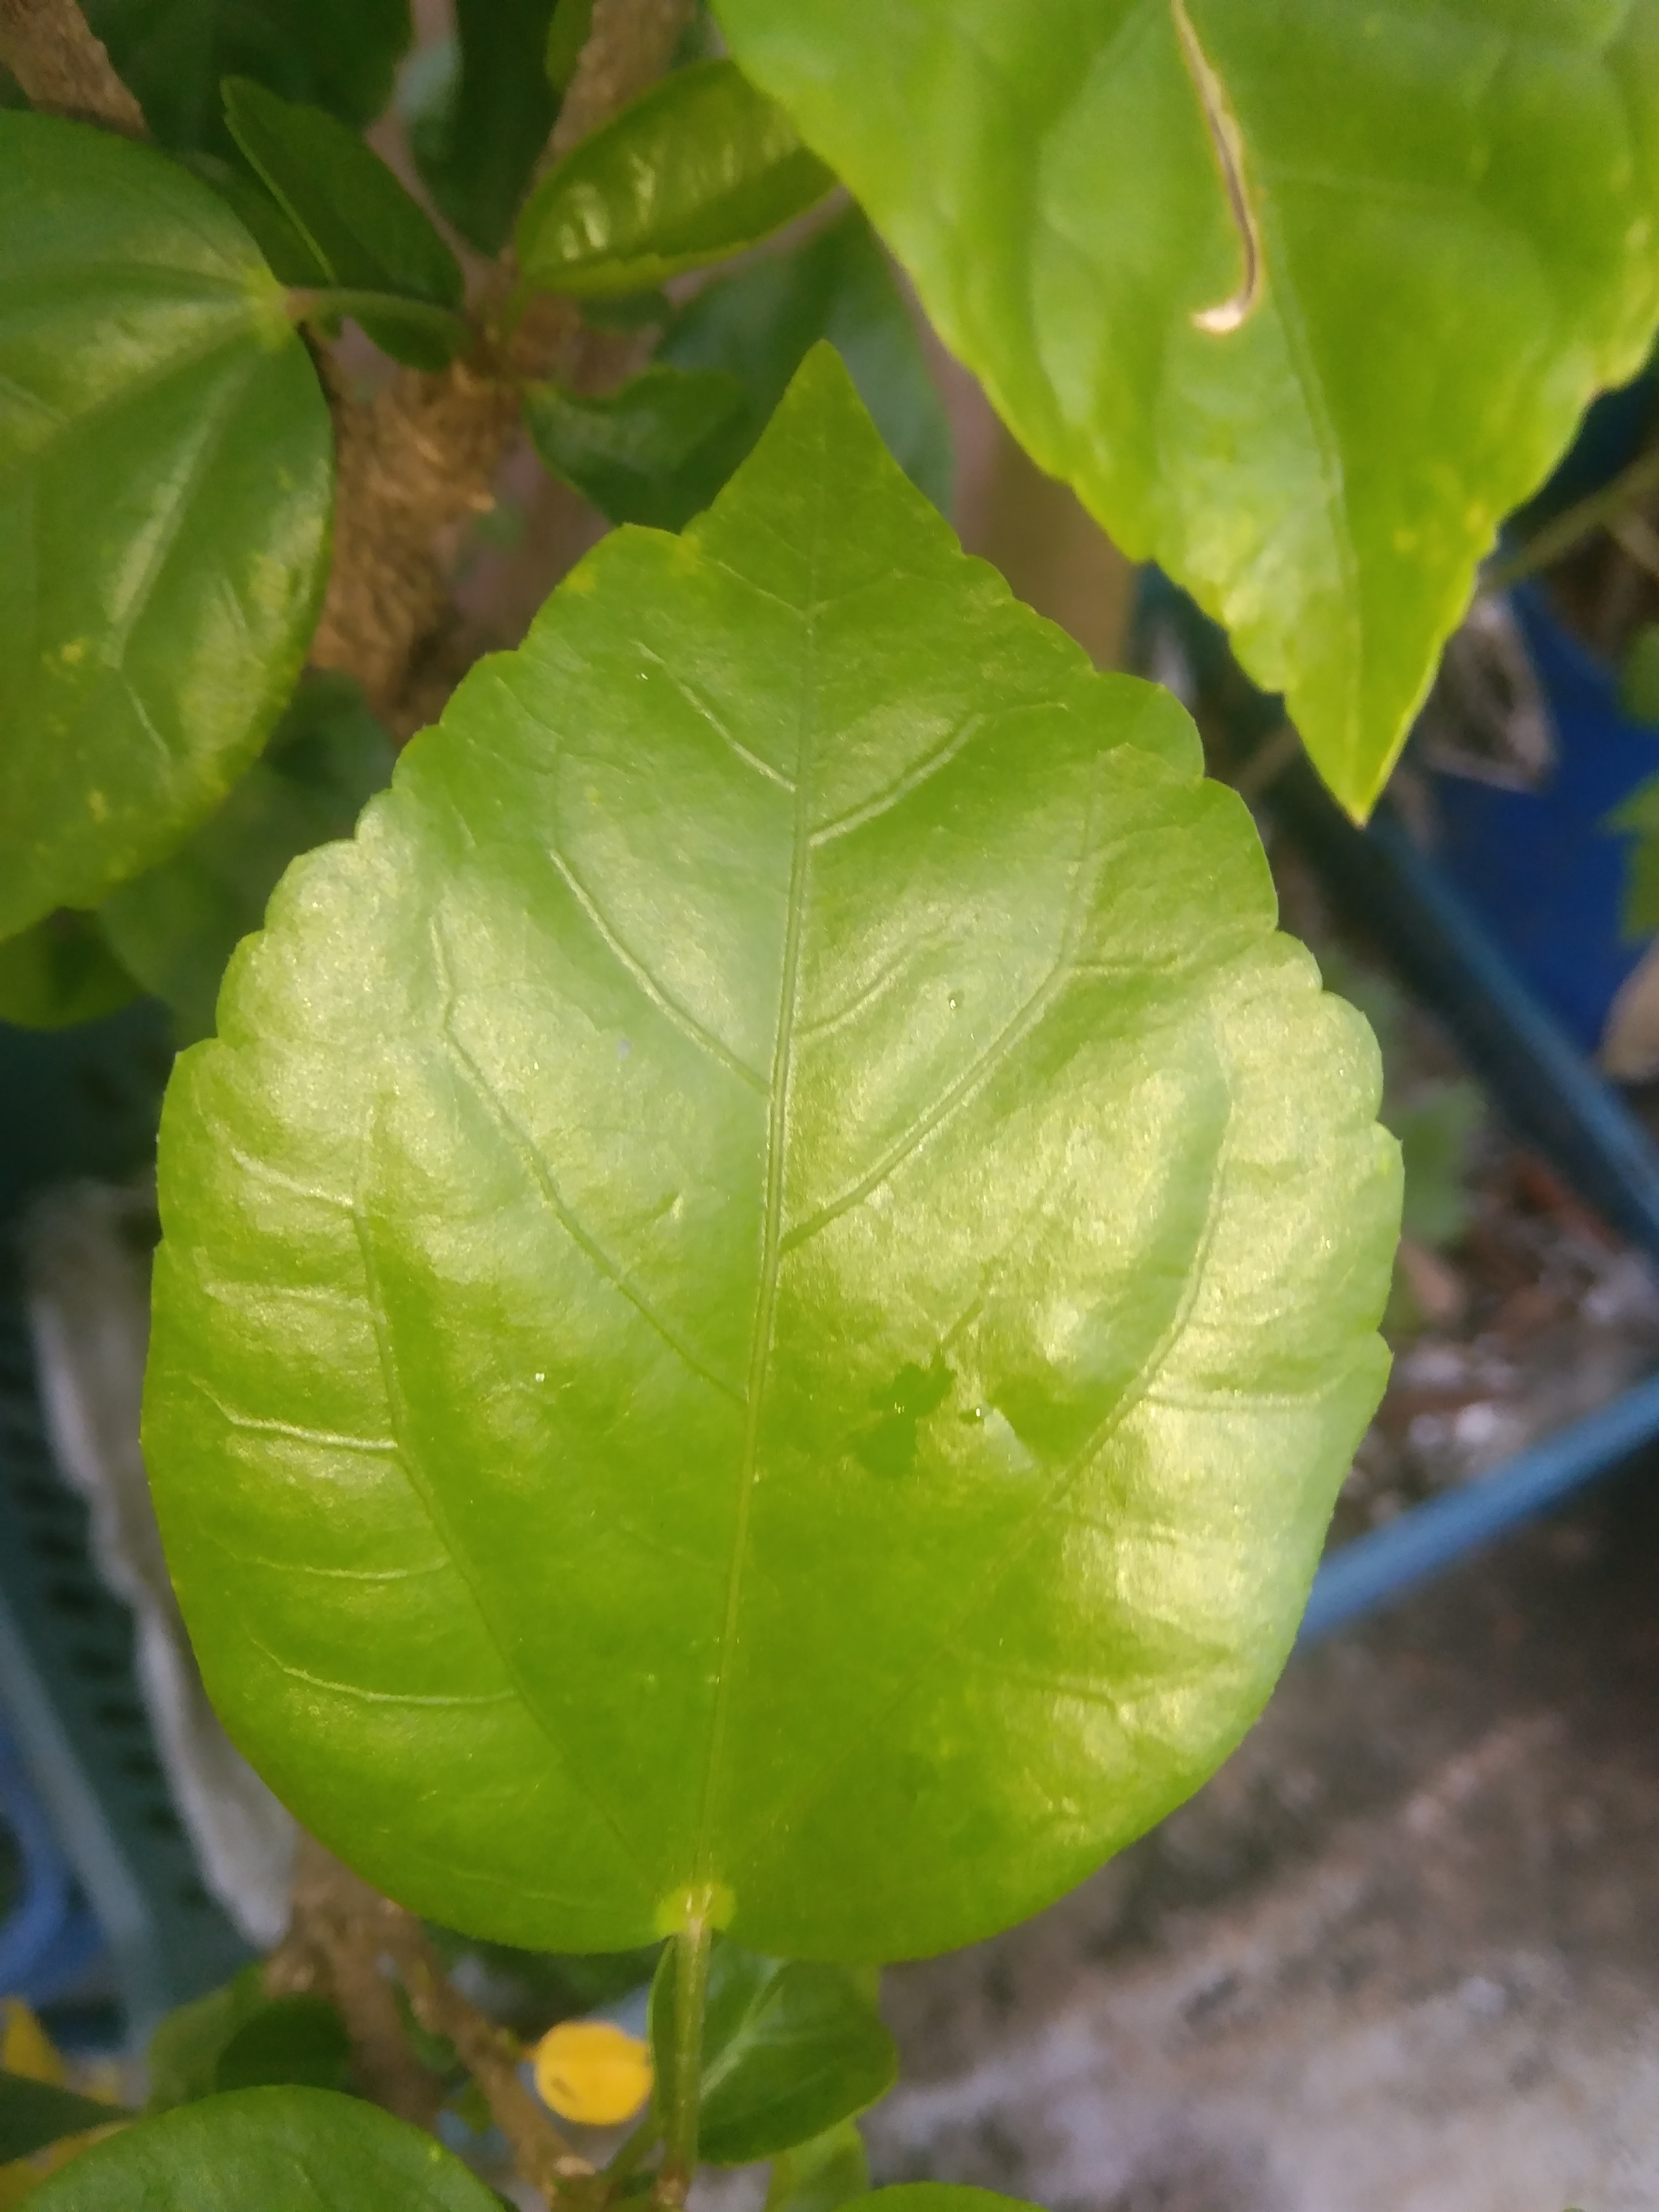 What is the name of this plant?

hibiscus
